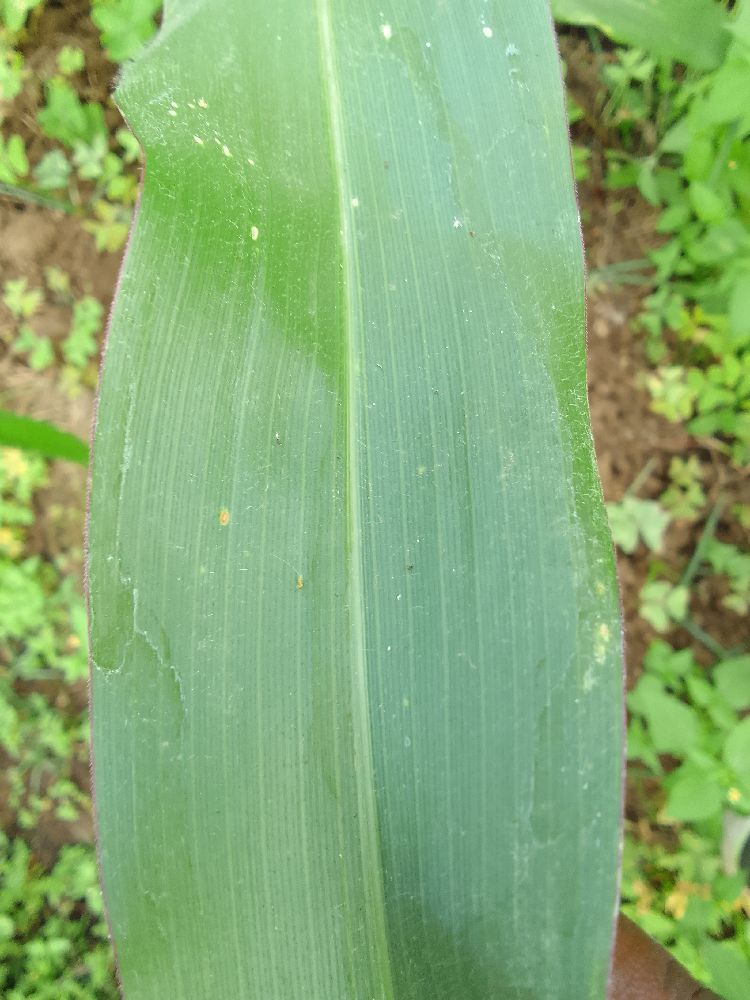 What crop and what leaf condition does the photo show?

maize, healthy
